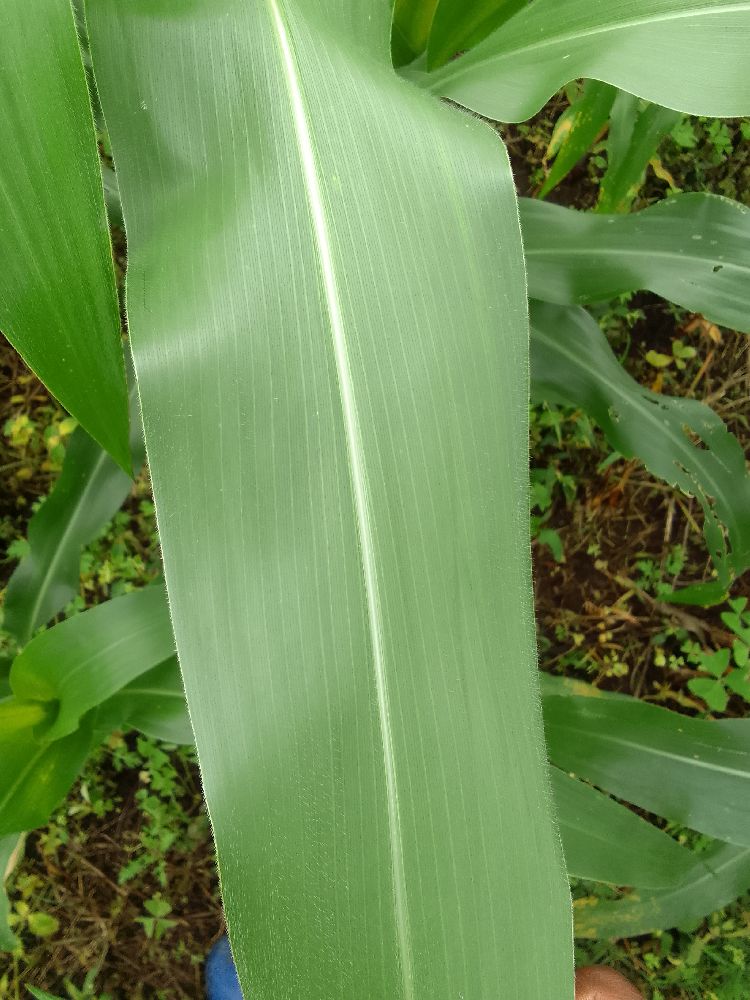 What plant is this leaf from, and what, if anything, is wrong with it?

maize, healthy
